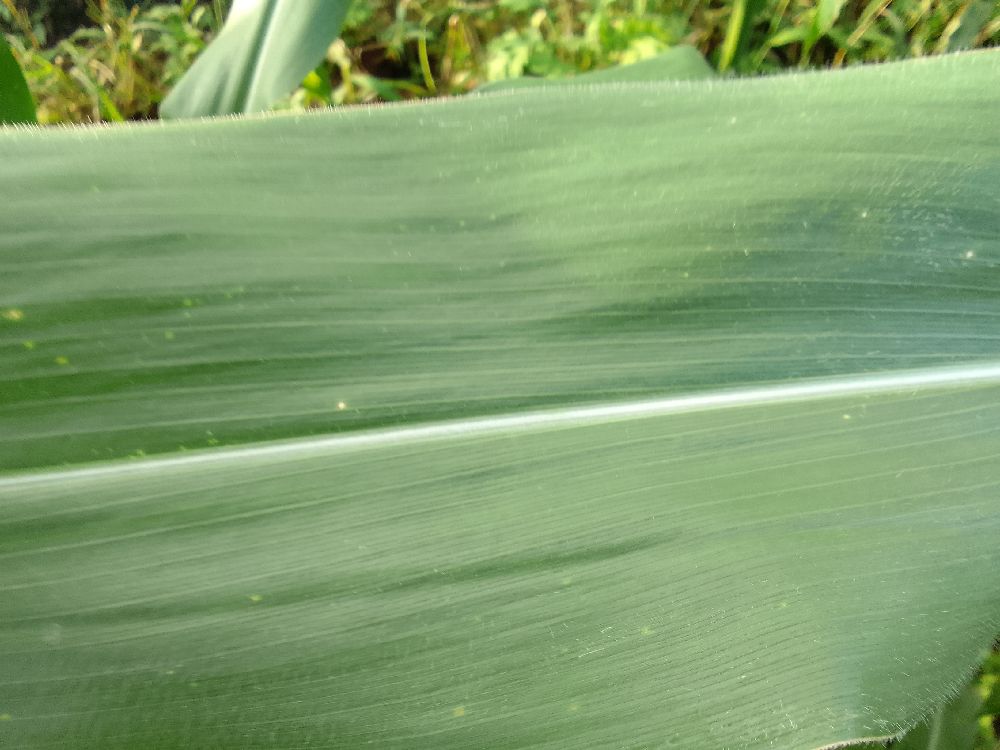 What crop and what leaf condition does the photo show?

maize, healthy
